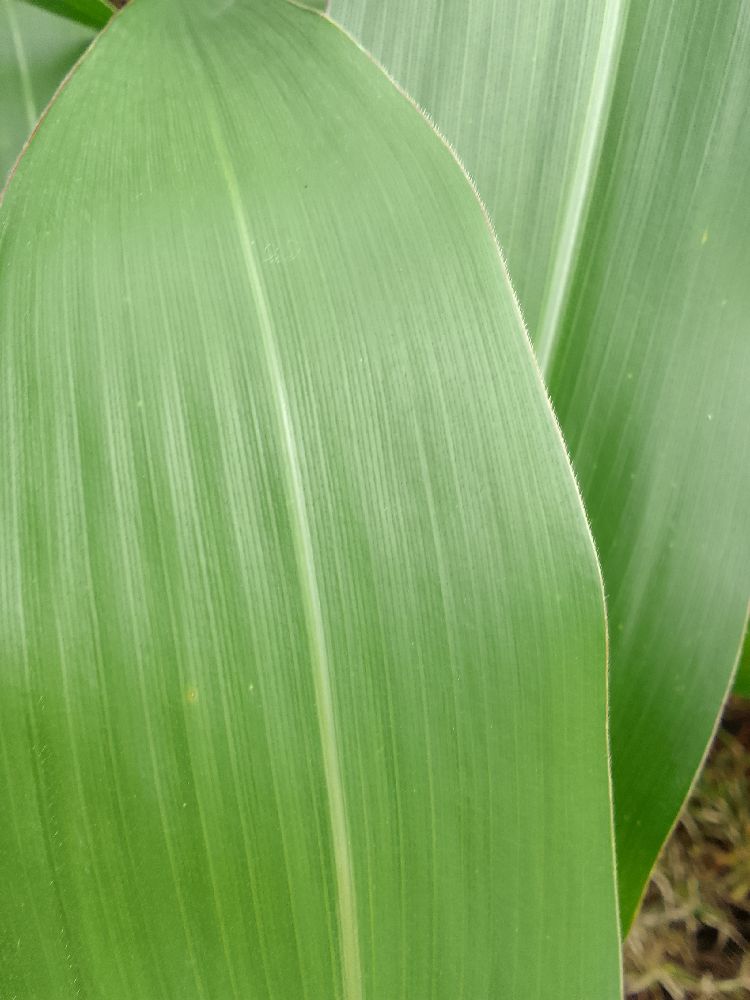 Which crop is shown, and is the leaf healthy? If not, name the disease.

maize, healthy
